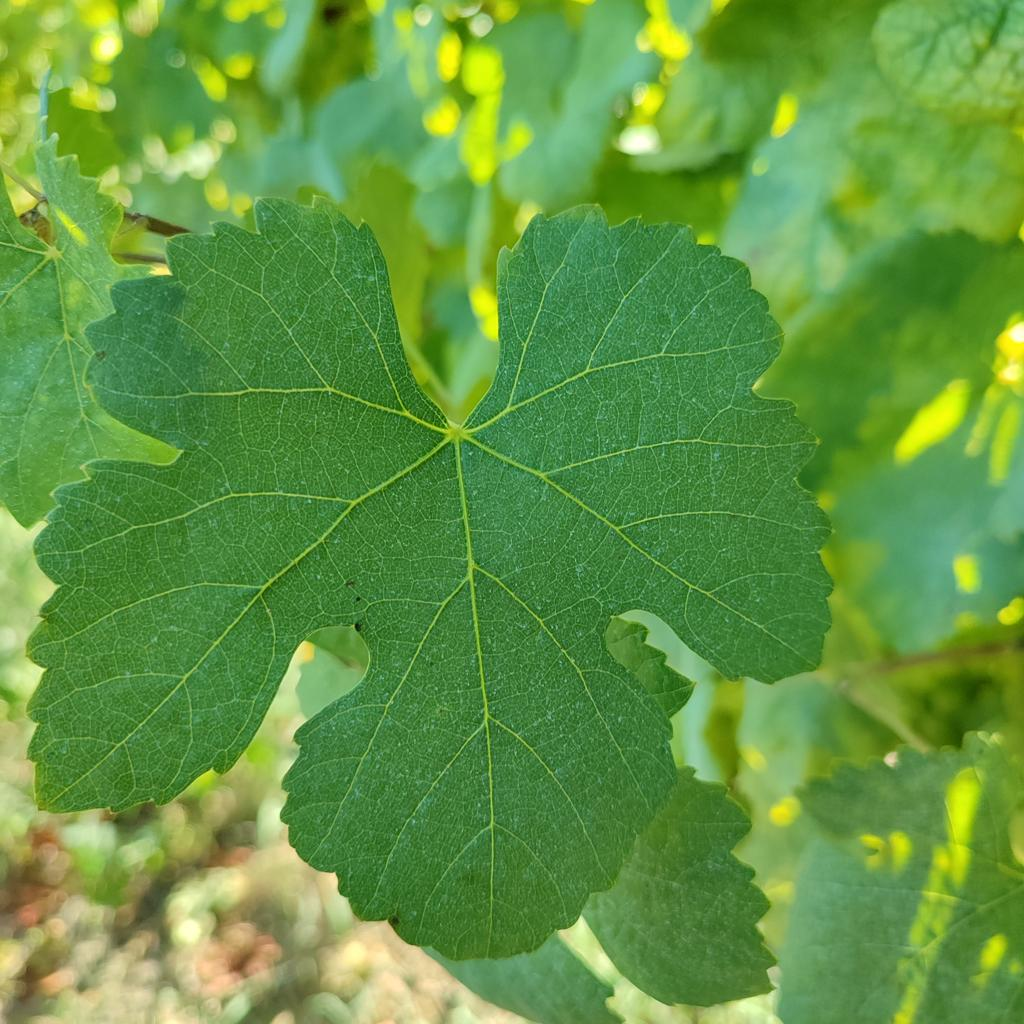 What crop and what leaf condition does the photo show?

grapevine, healthy
